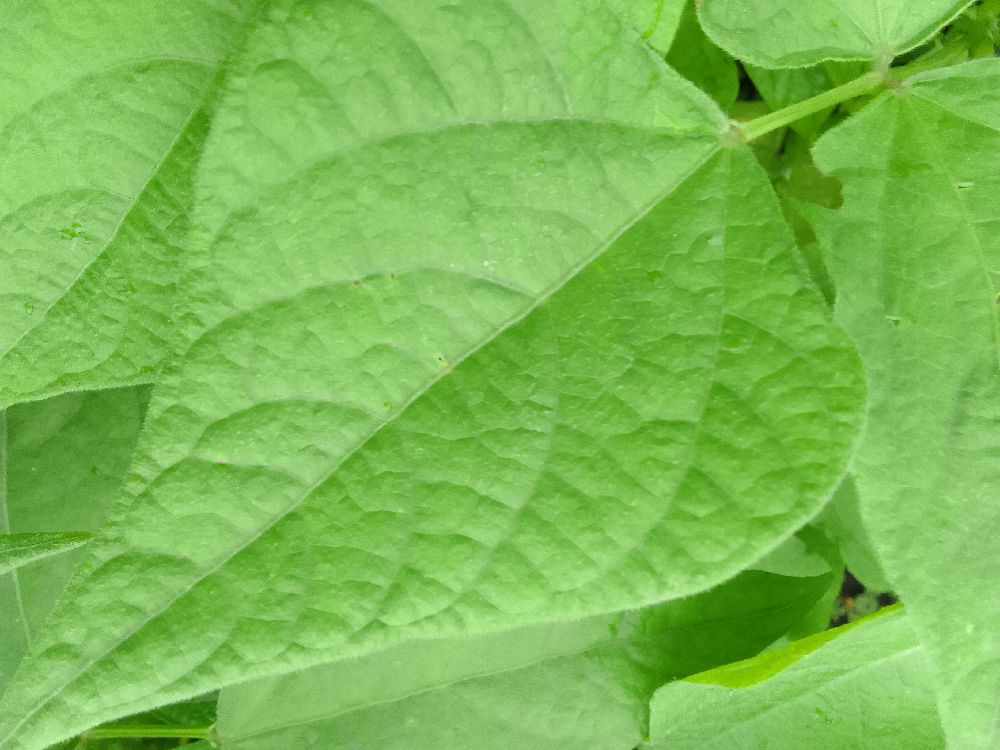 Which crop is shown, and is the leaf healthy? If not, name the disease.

common bean, healthy
